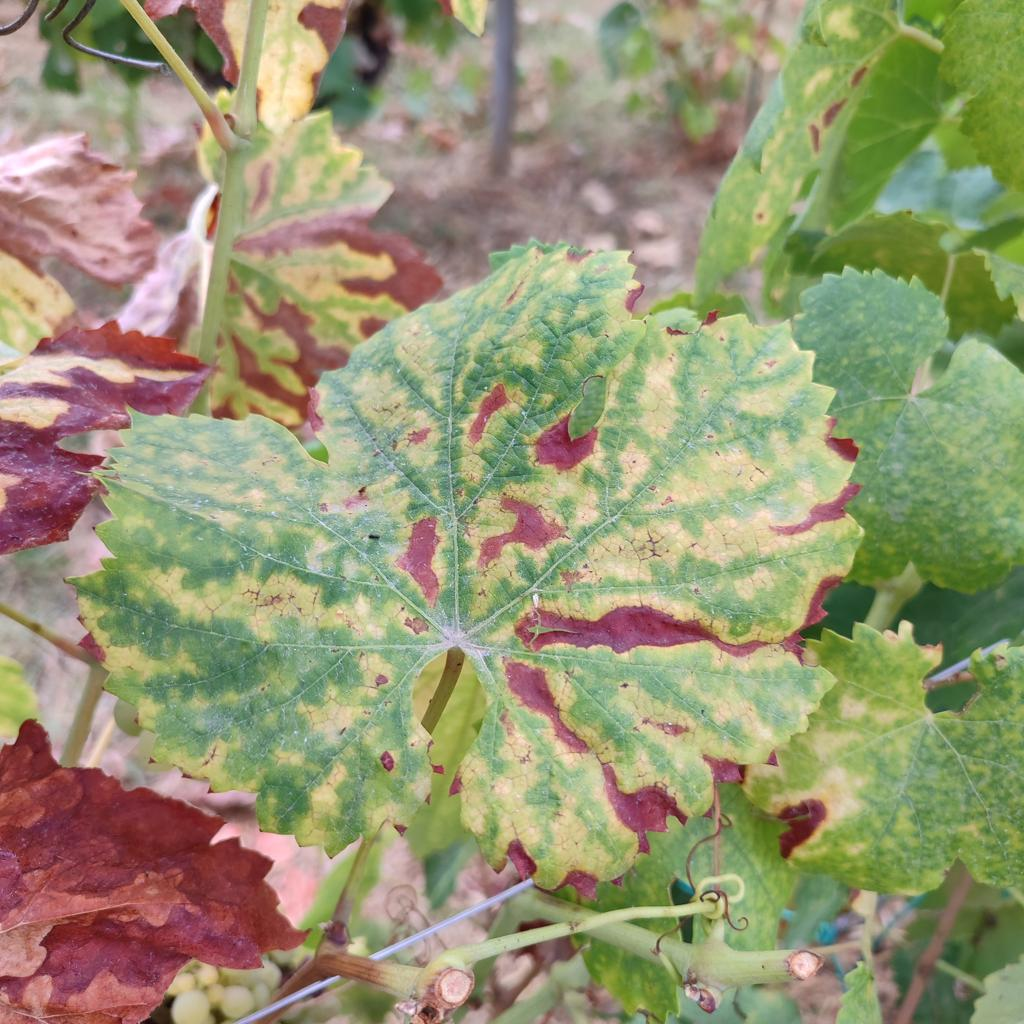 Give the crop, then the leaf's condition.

grapevine, esca complex
